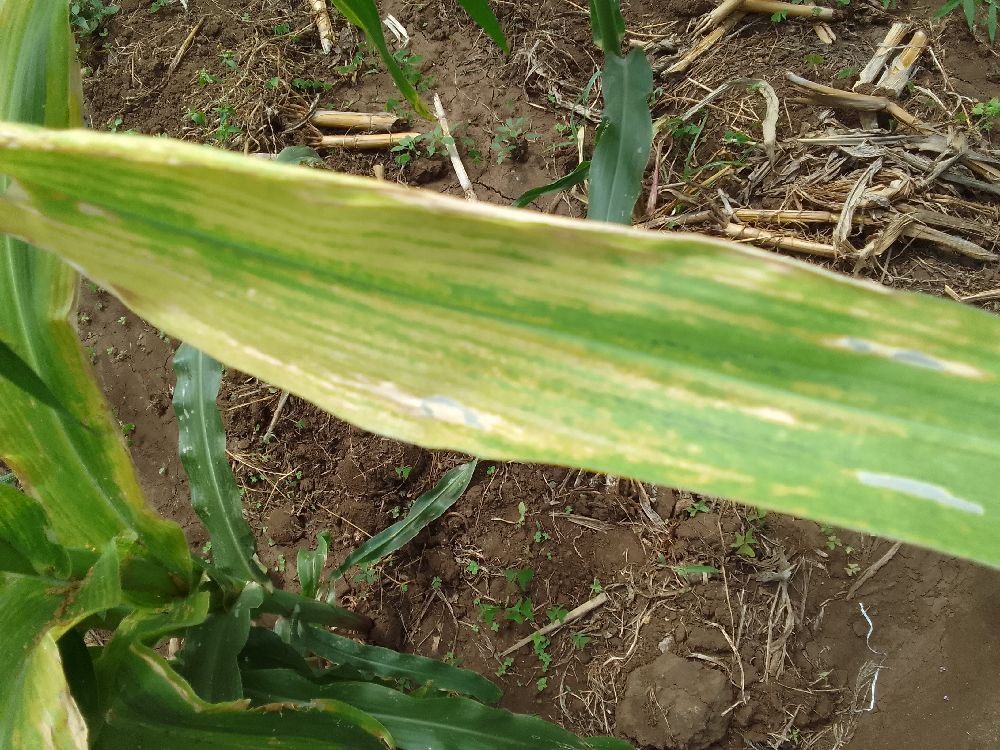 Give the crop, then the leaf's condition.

maize, maize lethal necrosis
